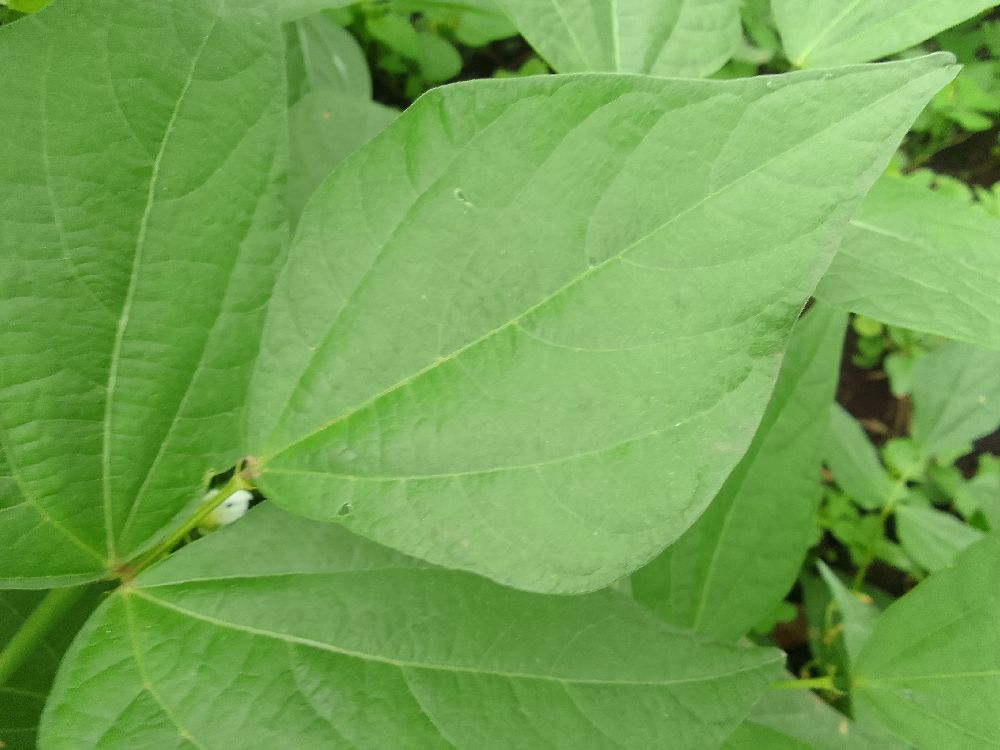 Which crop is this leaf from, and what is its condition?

common bean, healthy
